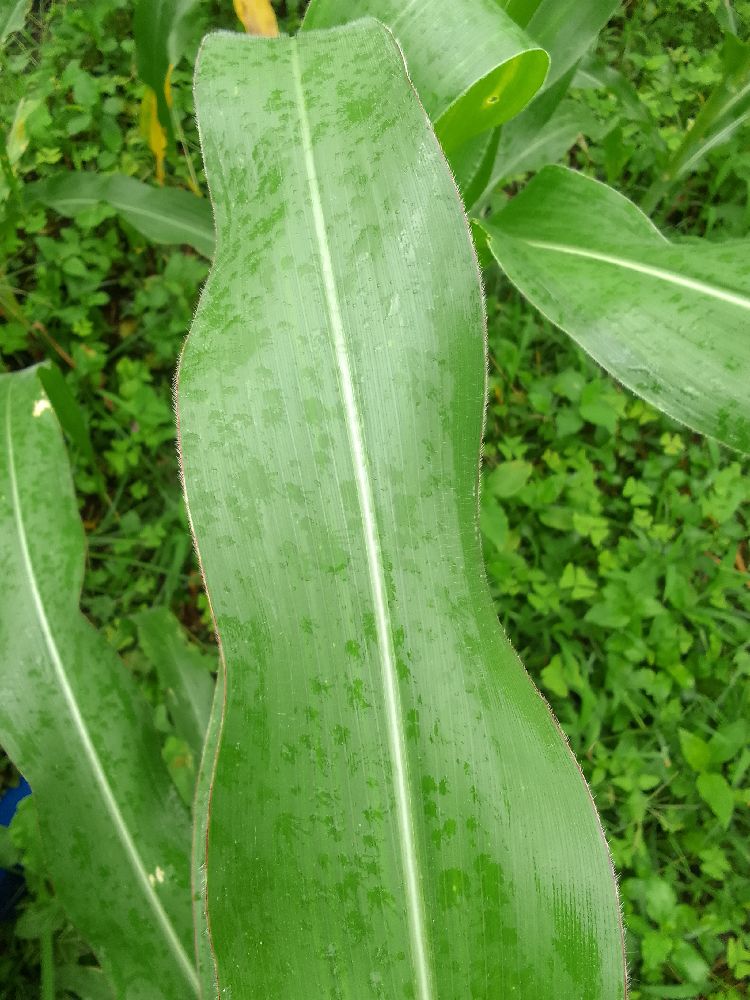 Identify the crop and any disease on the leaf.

maize, healthy
